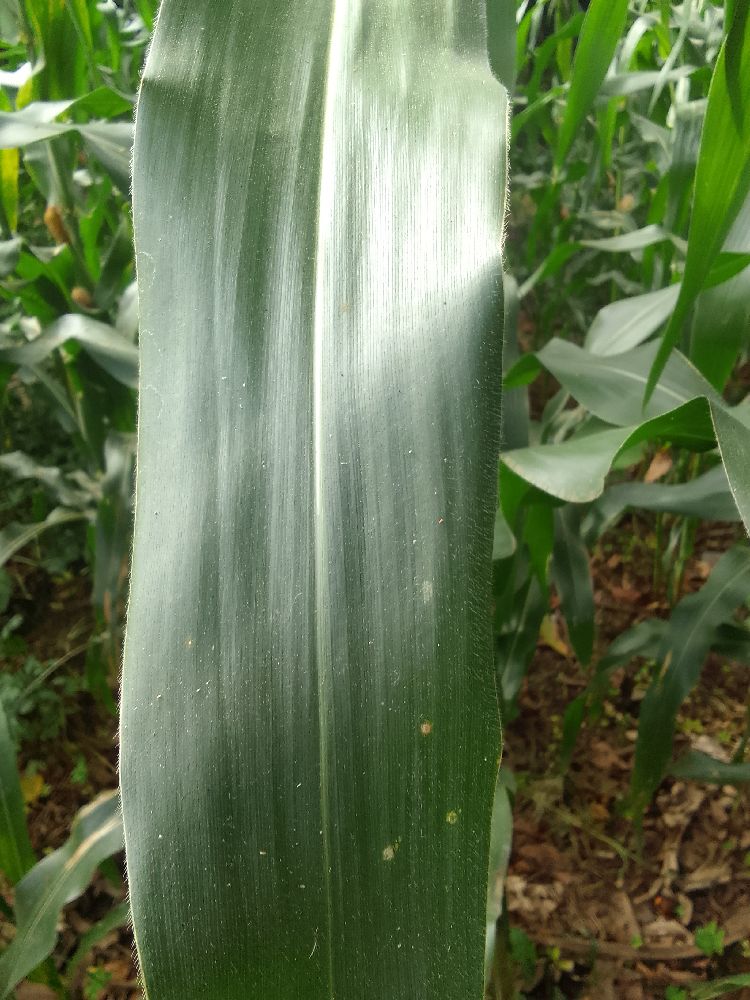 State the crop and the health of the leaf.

maize, healthy
